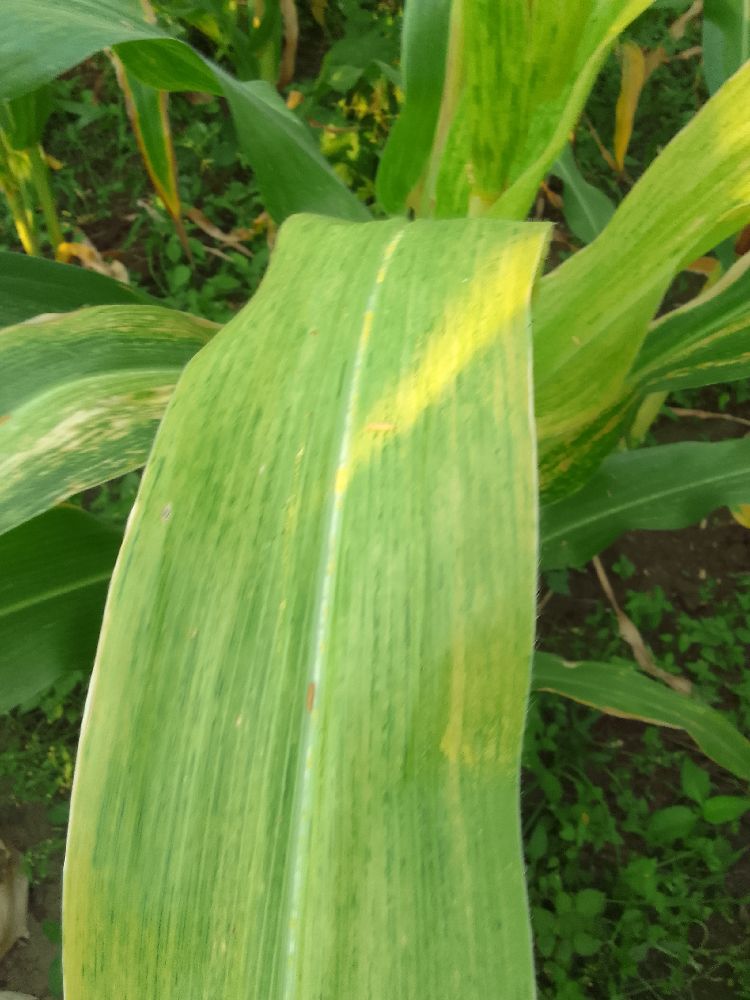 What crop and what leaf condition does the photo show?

maize, maize lethal necrosis
